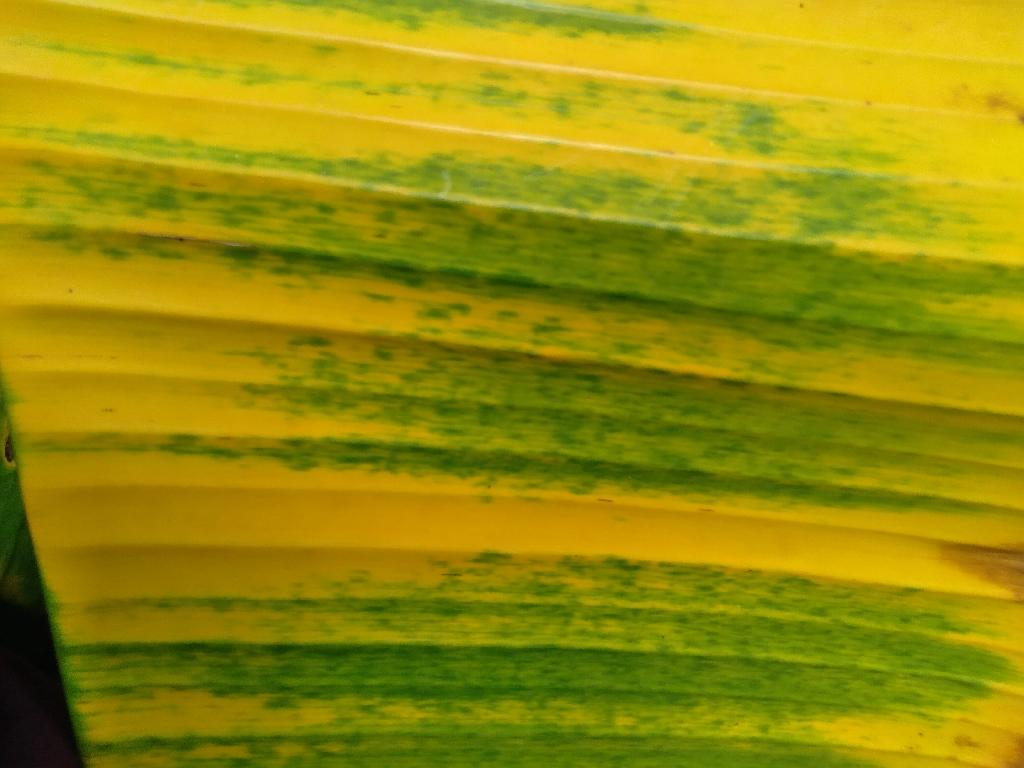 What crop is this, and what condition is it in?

banana, fusarium wilt race 1
